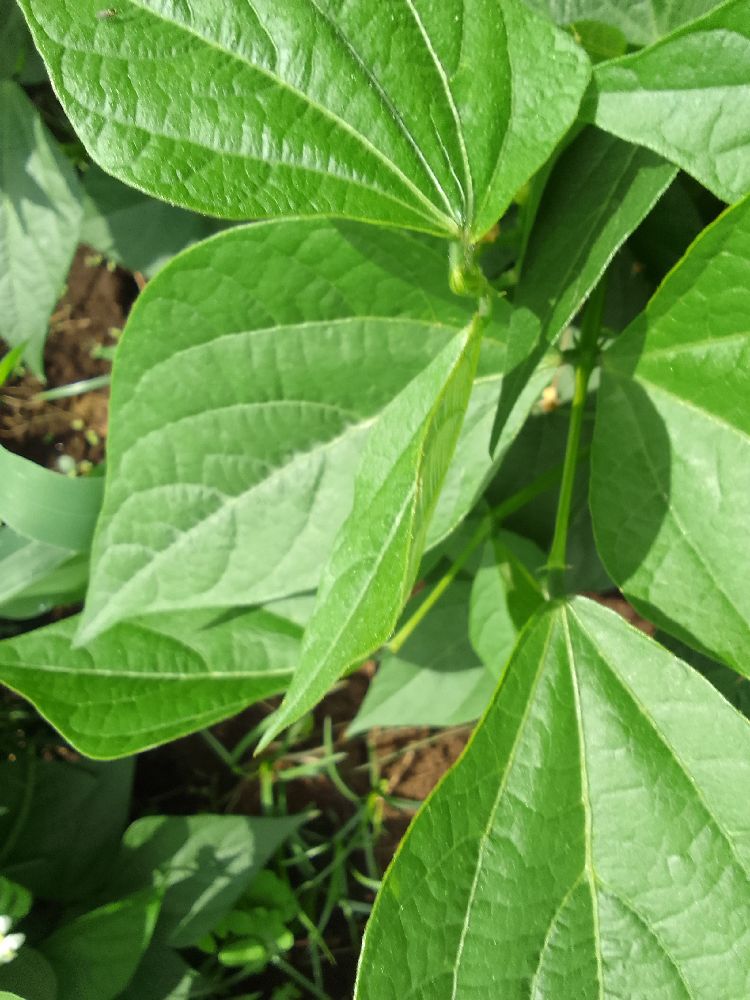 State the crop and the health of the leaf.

common bean, healthy
